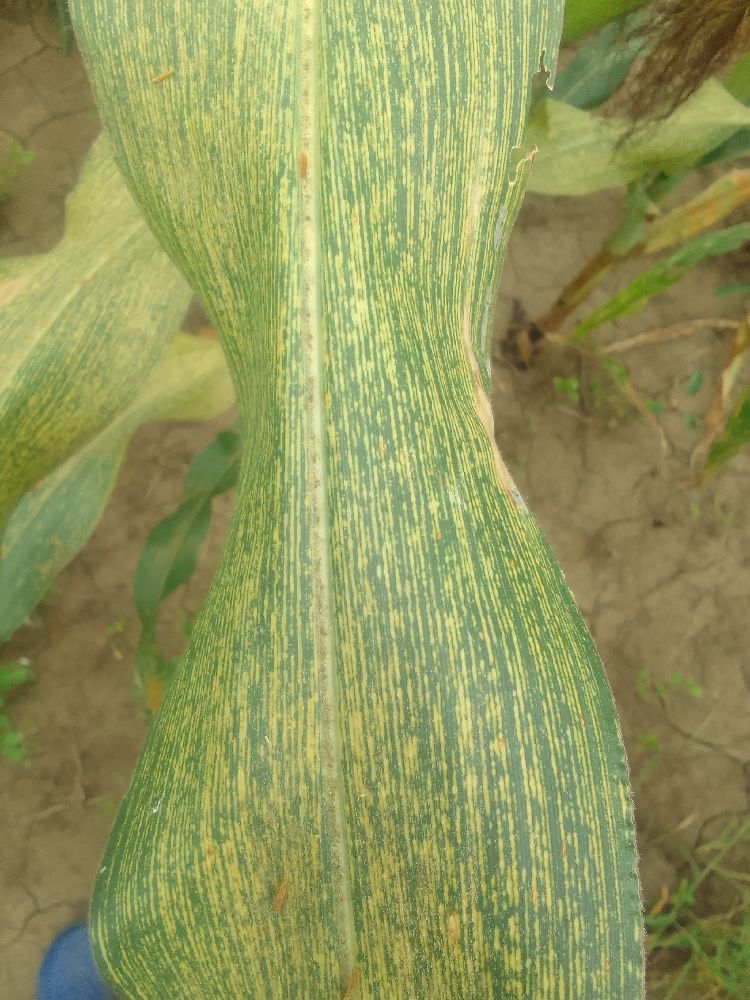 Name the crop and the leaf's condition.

maize, maize streak virus
